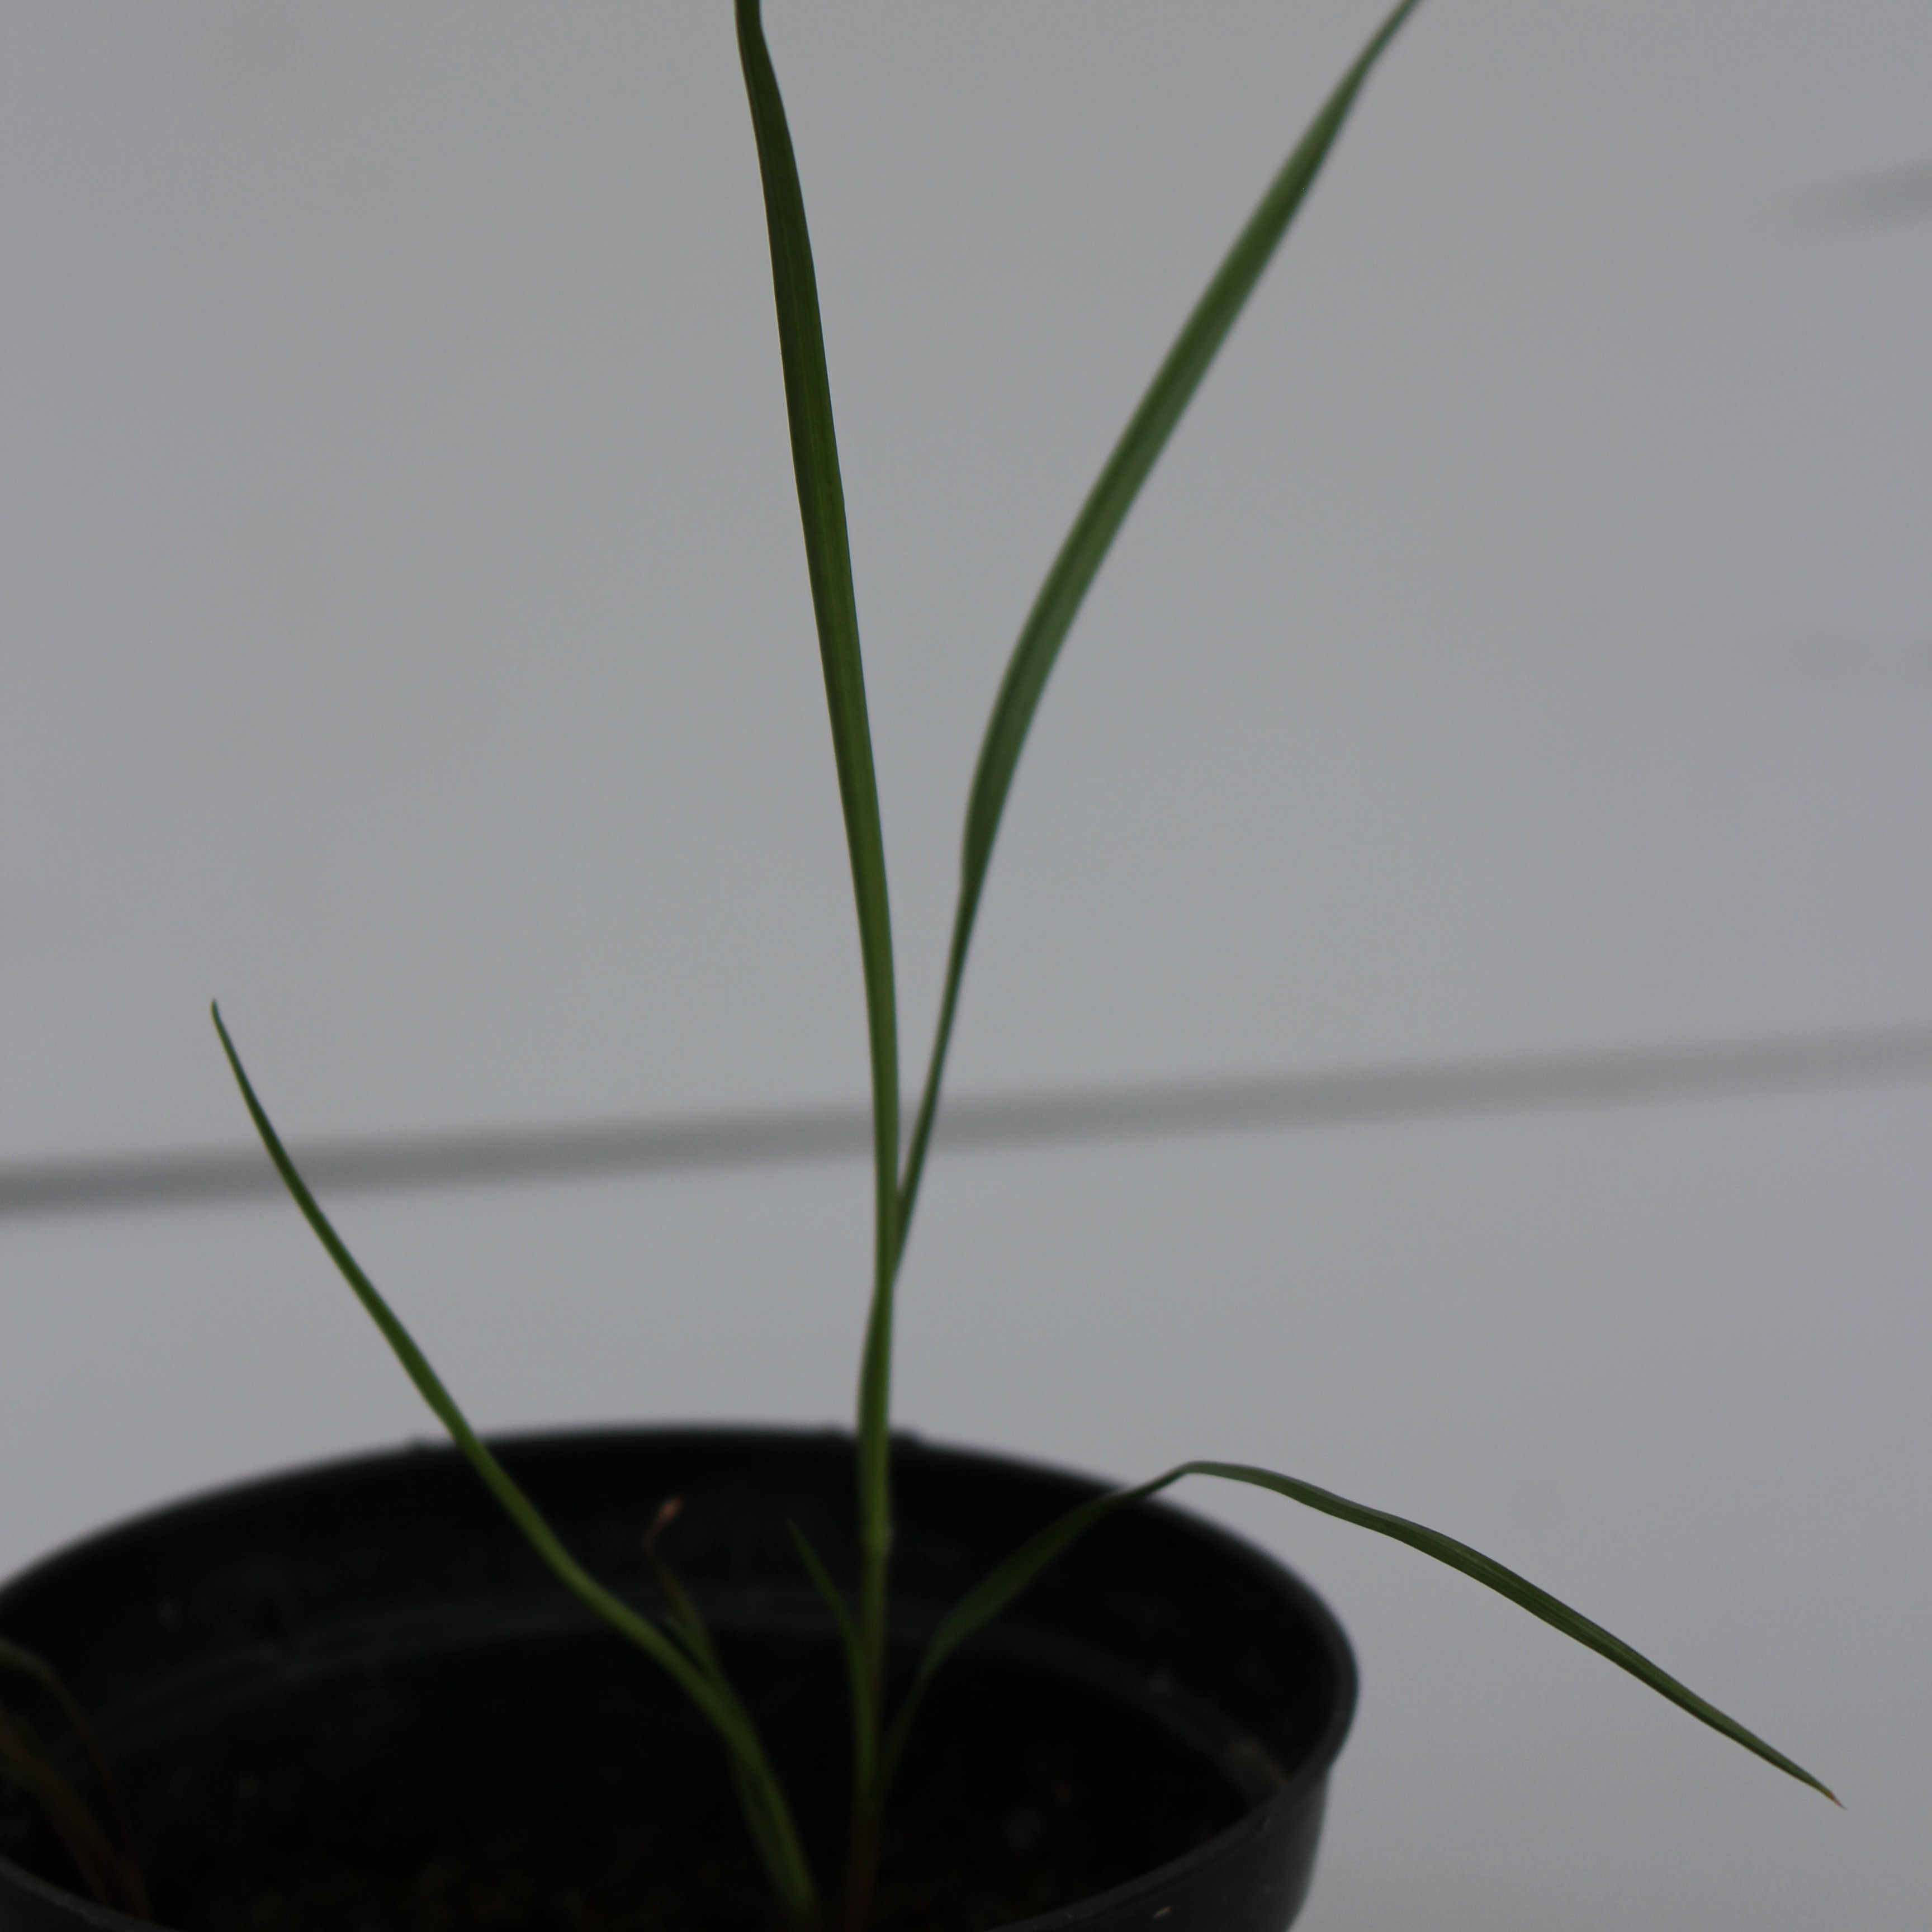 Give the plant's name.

Lolium multiflorum
